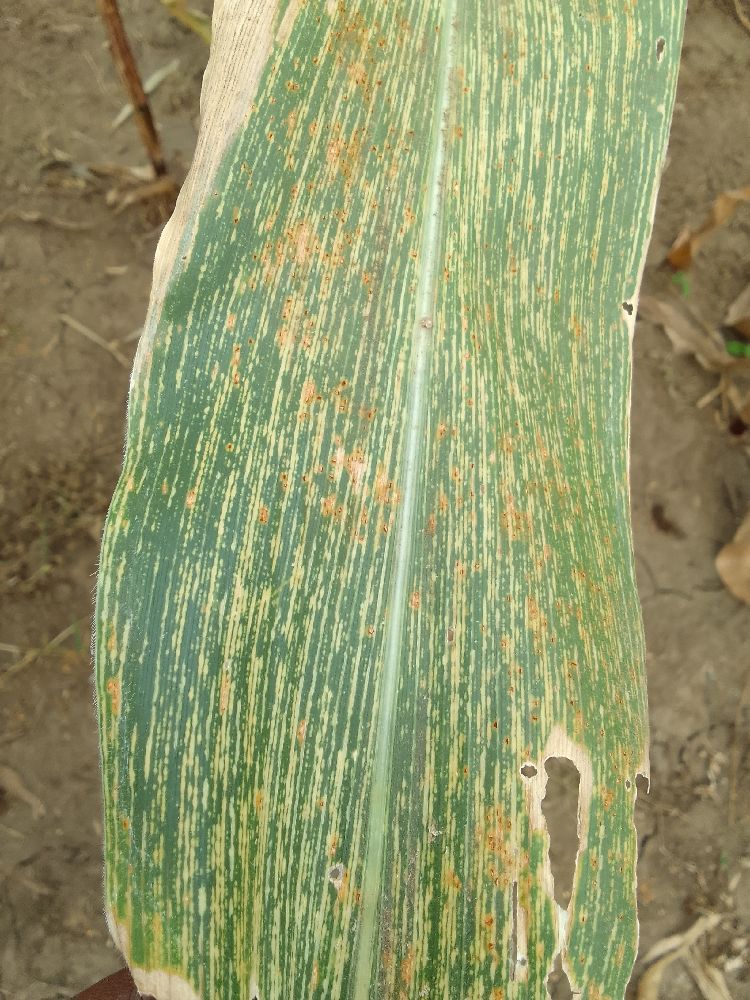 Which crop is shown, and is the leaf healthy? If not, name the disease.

maize, maize streak virus
